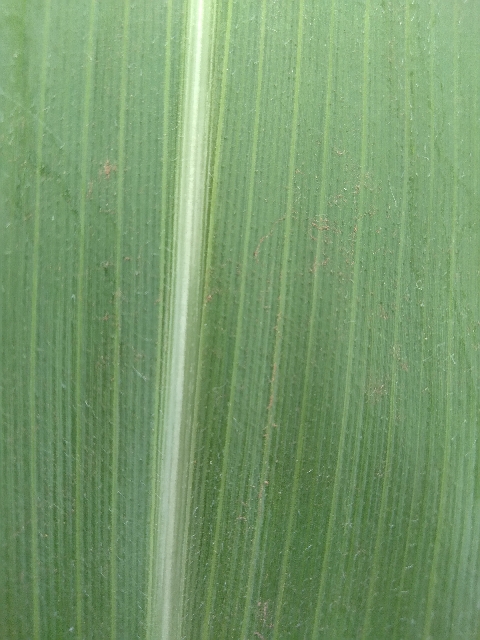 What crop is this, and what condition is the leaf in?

maize, healthy
